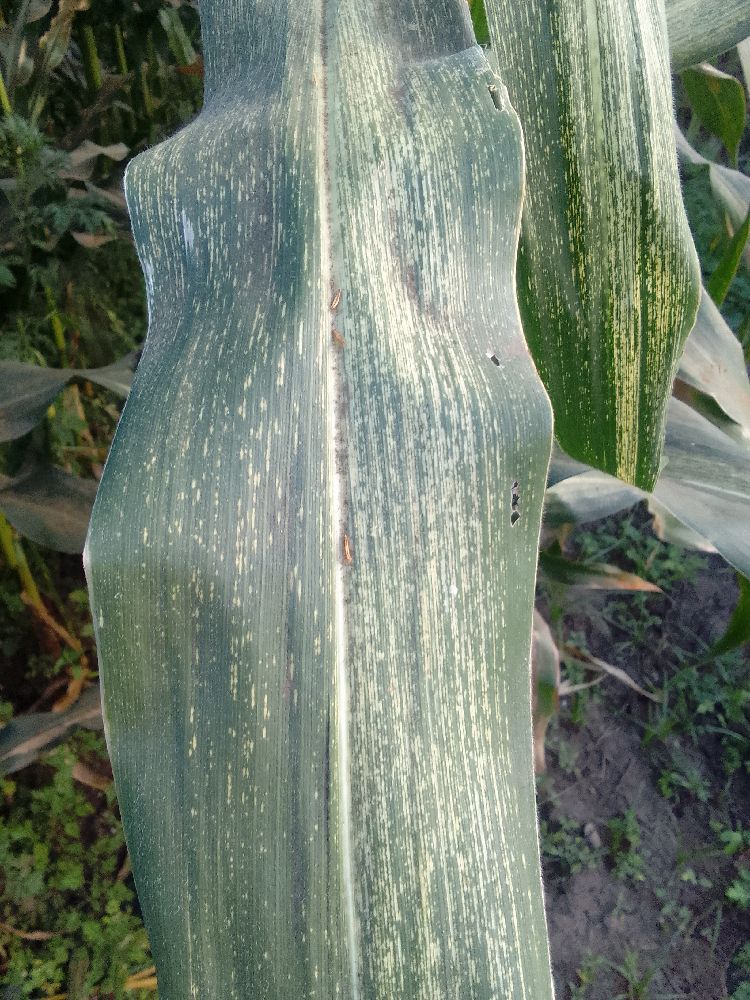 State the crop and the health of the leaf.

maize, maize streak virus
